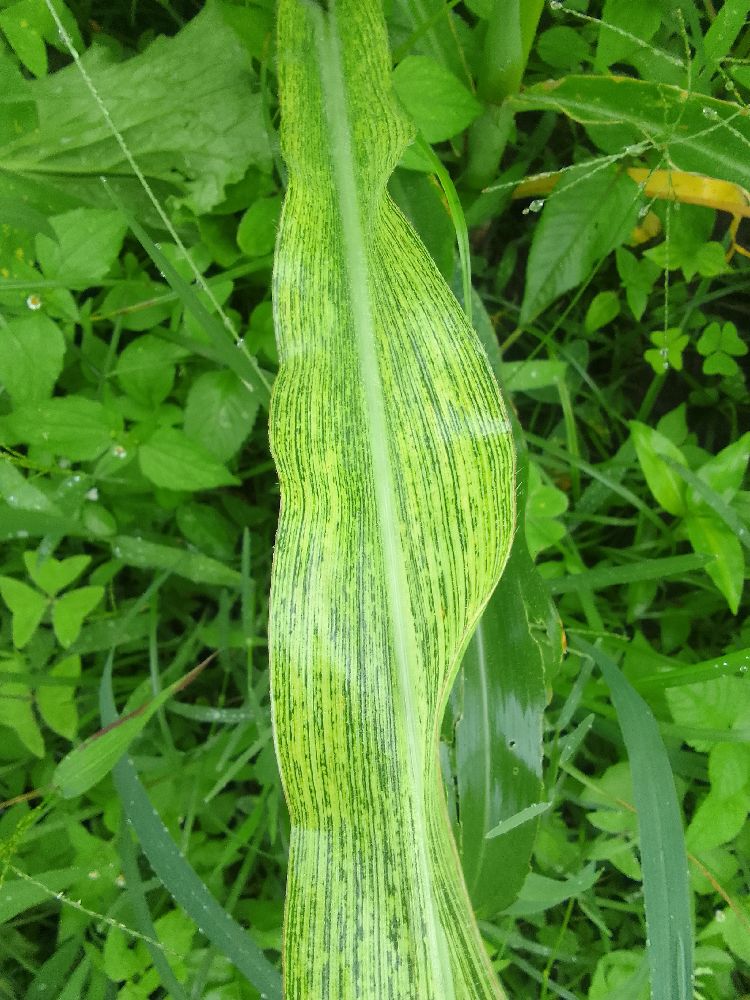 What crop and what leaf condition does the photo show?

maize, healthy
